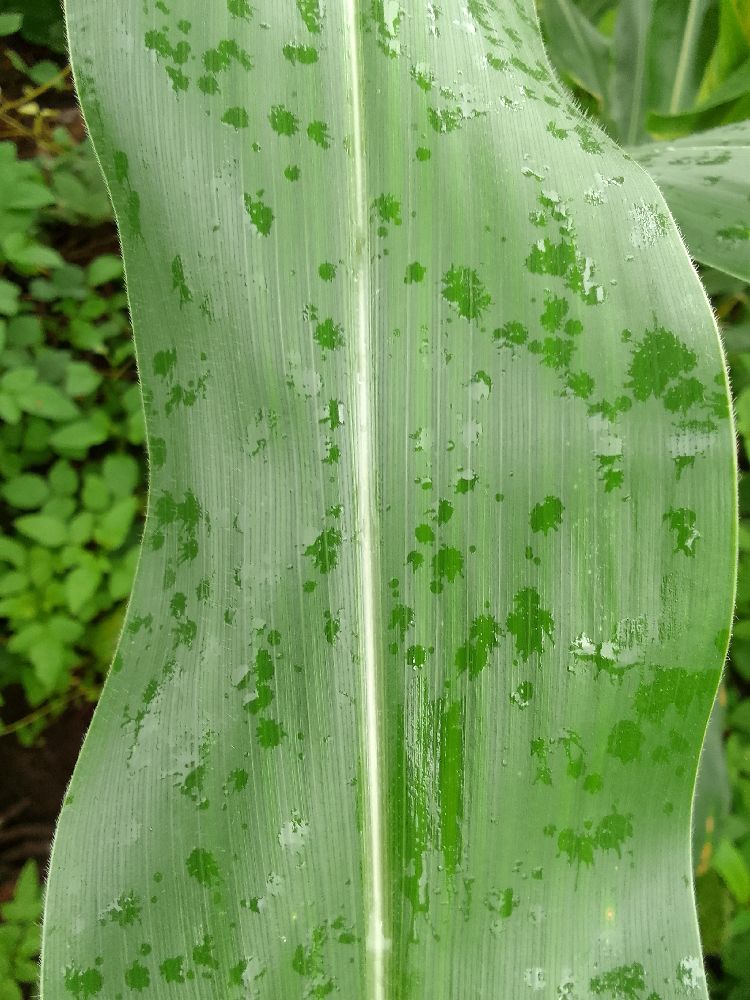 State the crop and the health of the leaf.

maize, healthy
